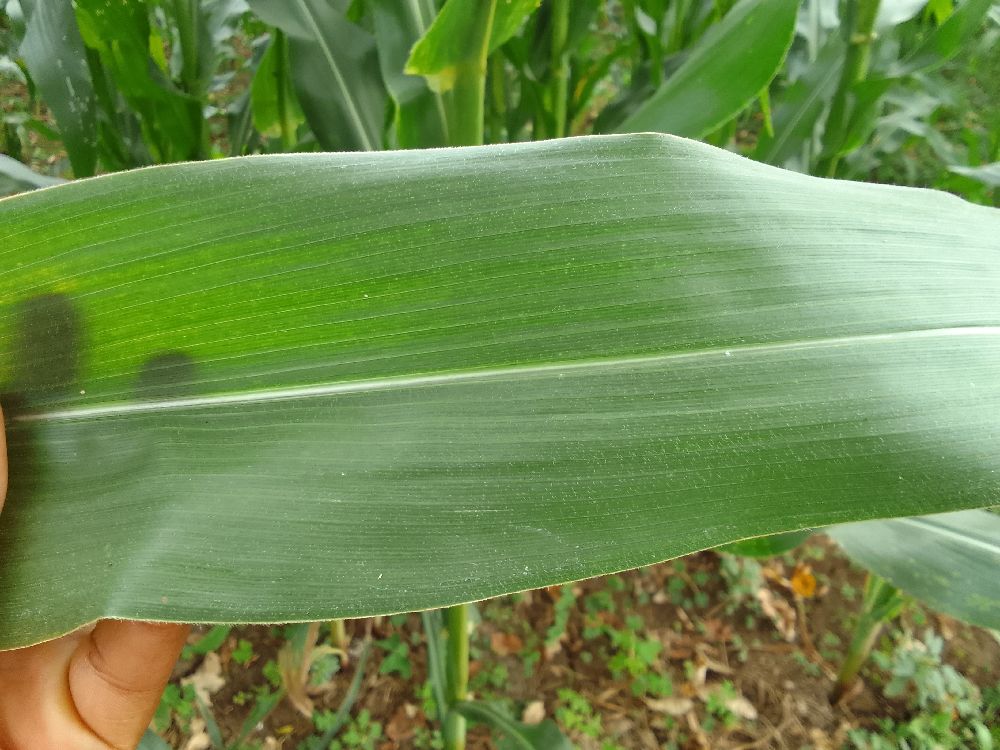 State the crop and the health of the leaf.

maize, healthy
